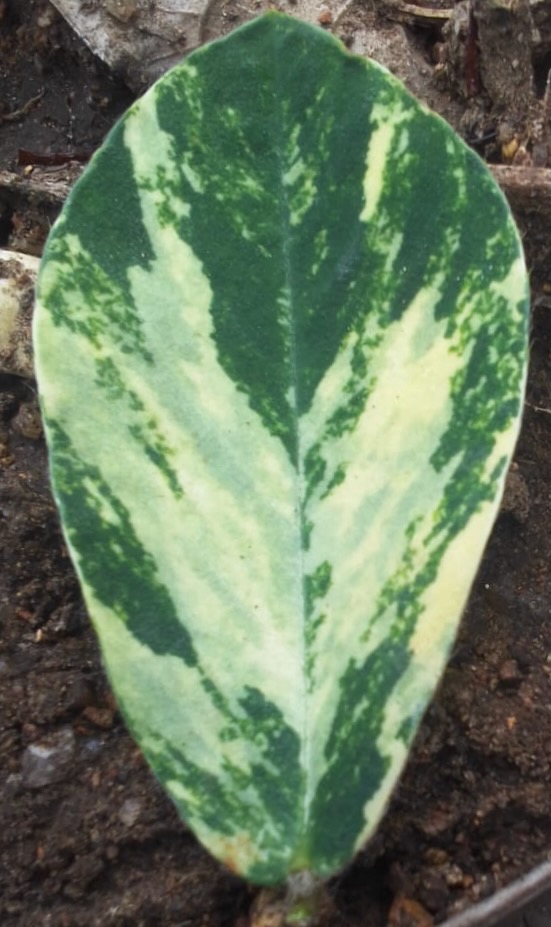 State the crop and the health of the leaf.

peanut, groundnut rosette virus
